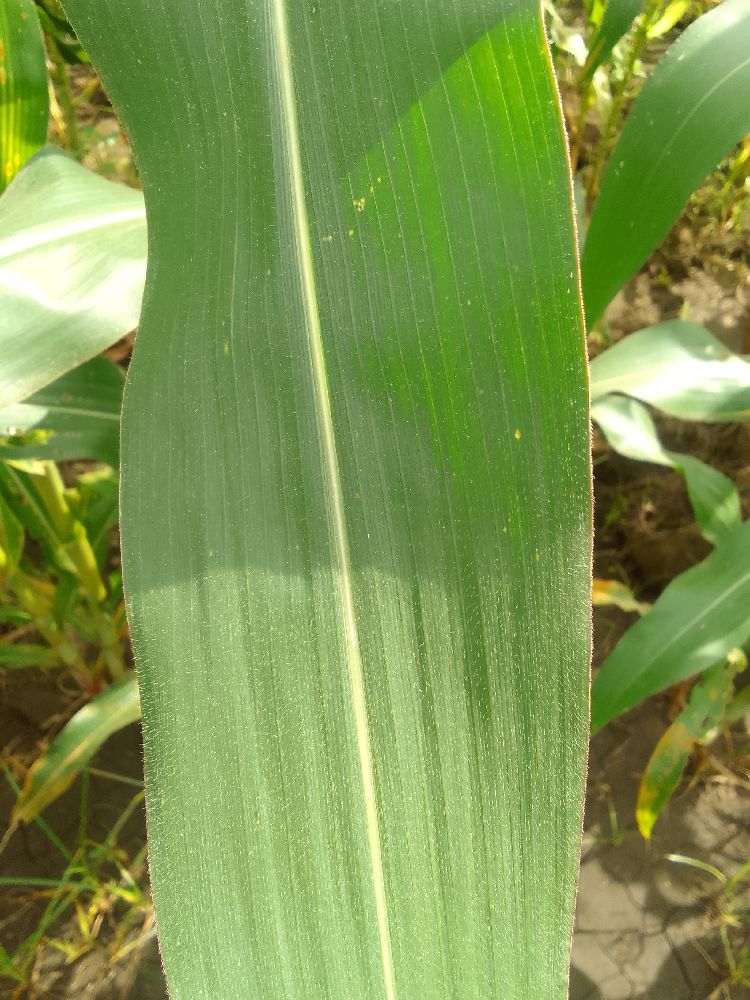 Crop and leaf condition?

maize, healthy
